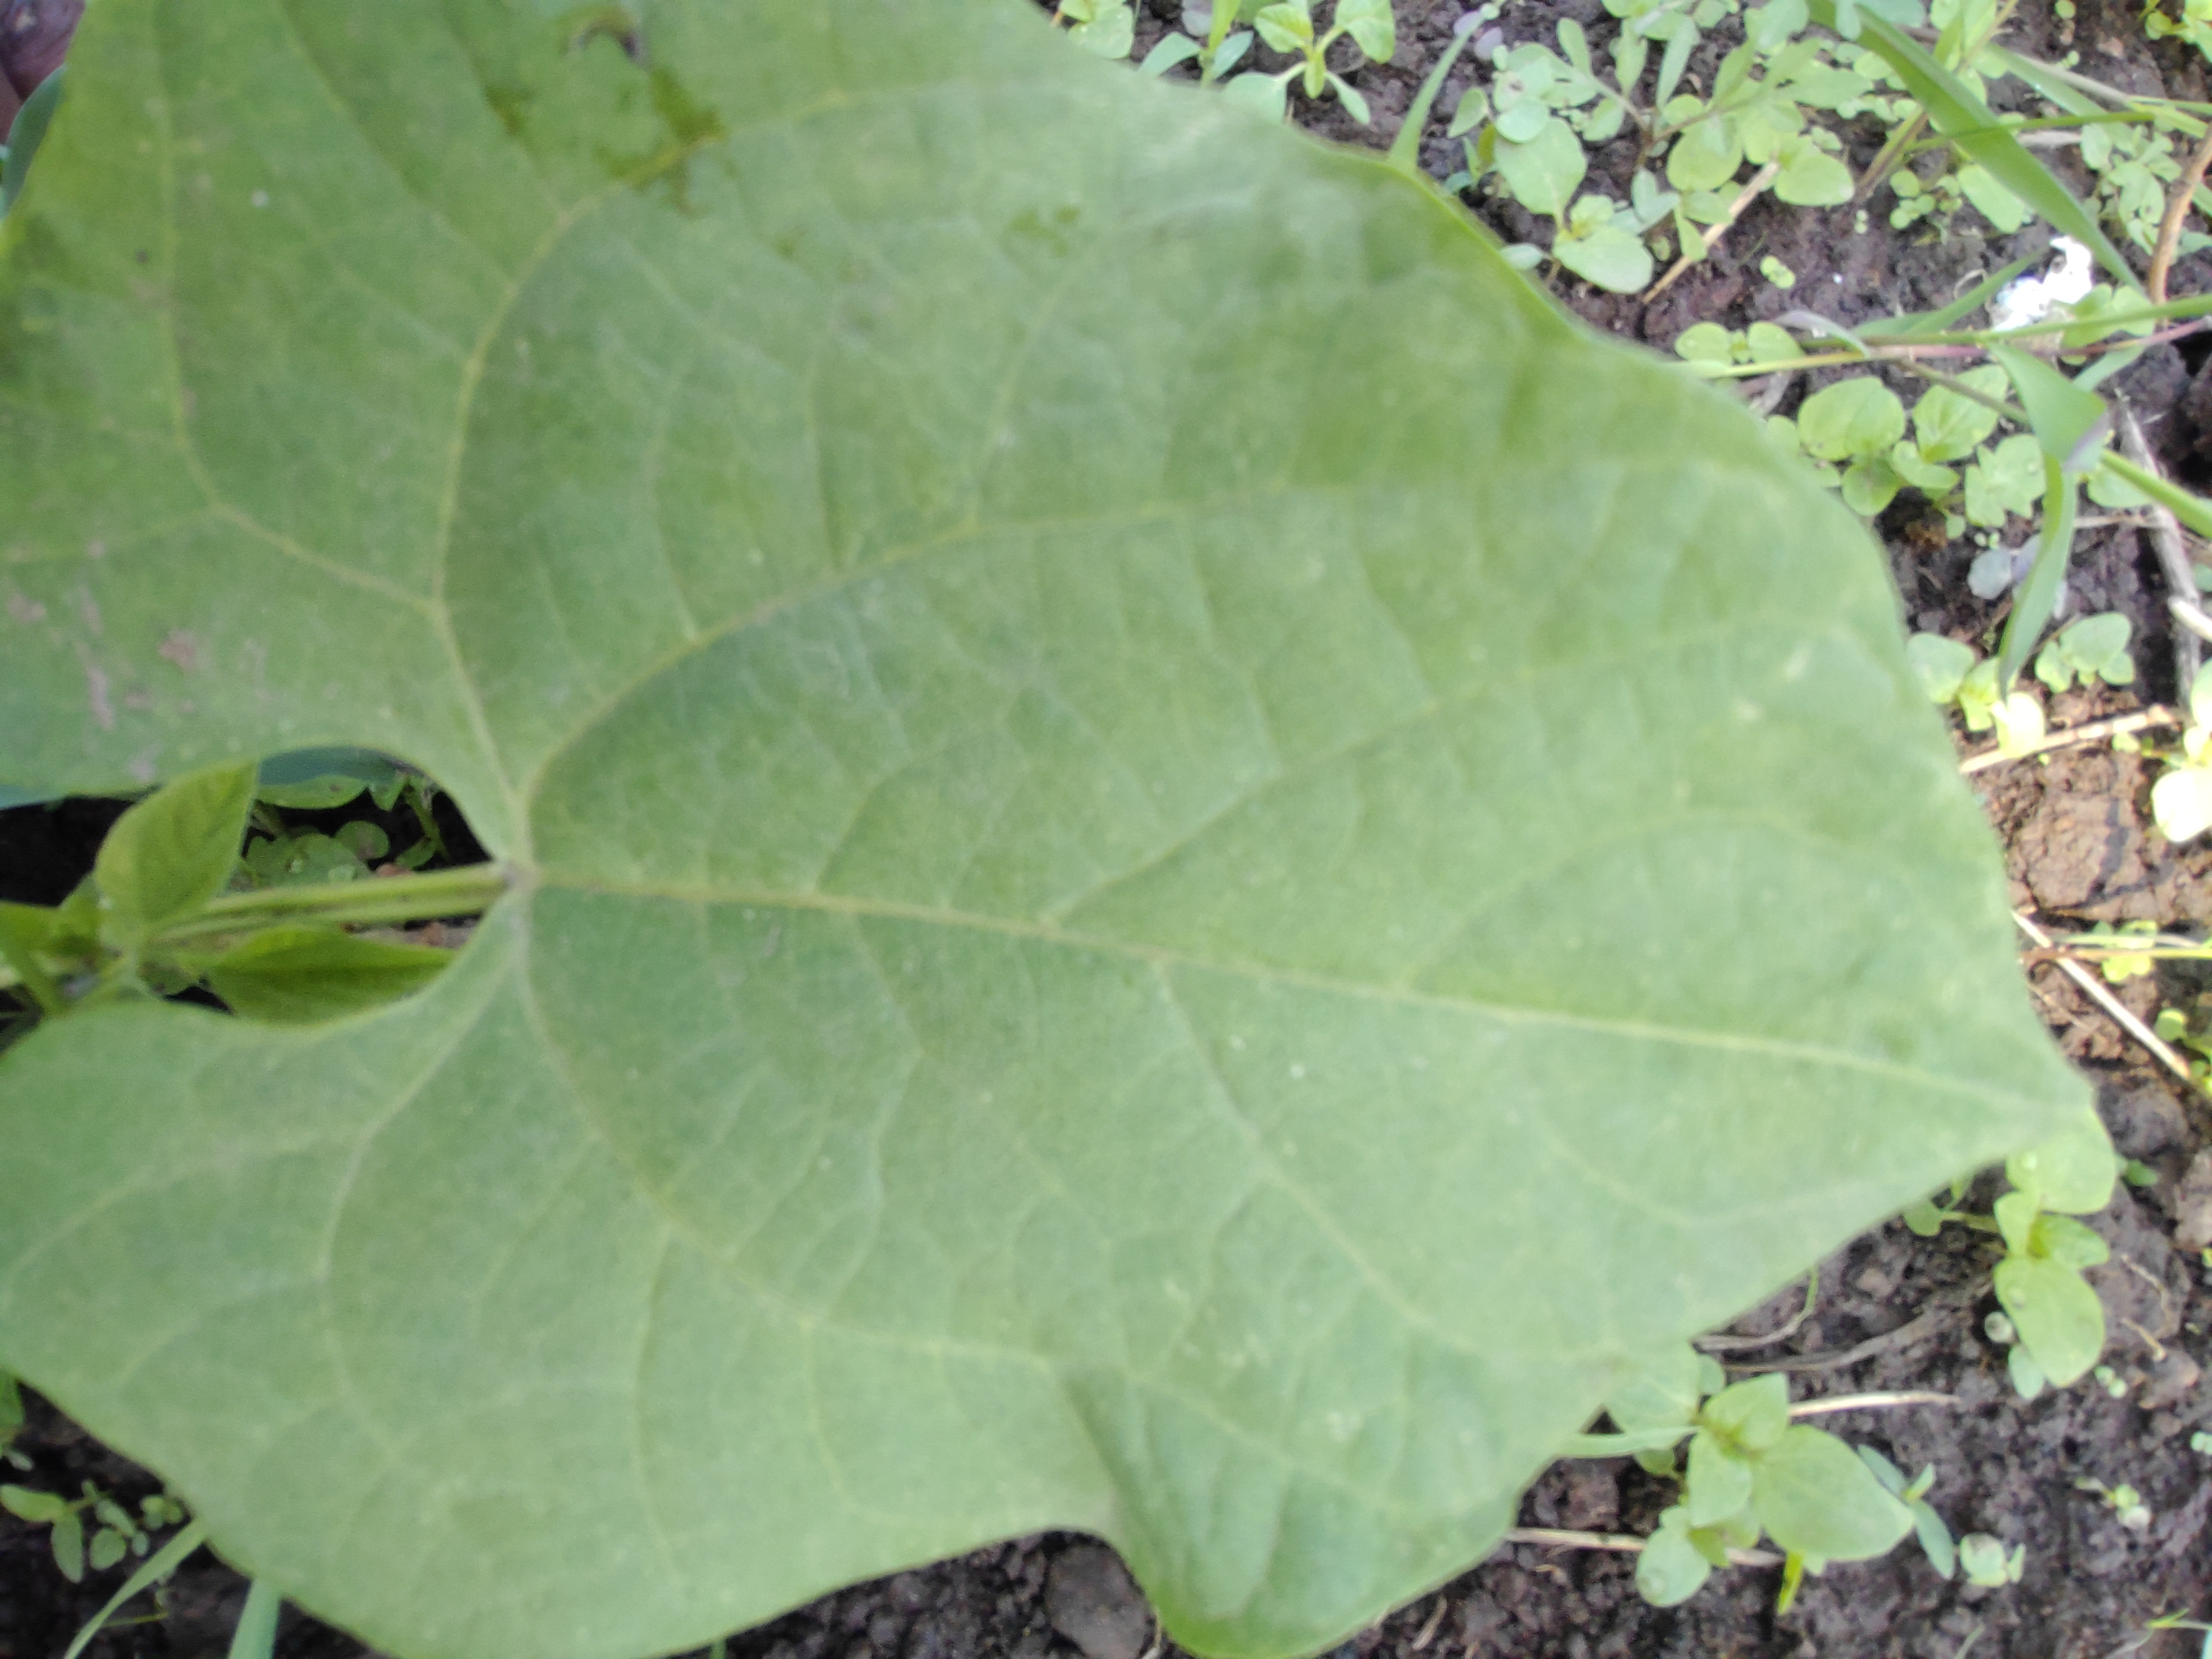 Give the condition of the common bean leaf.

healthy
